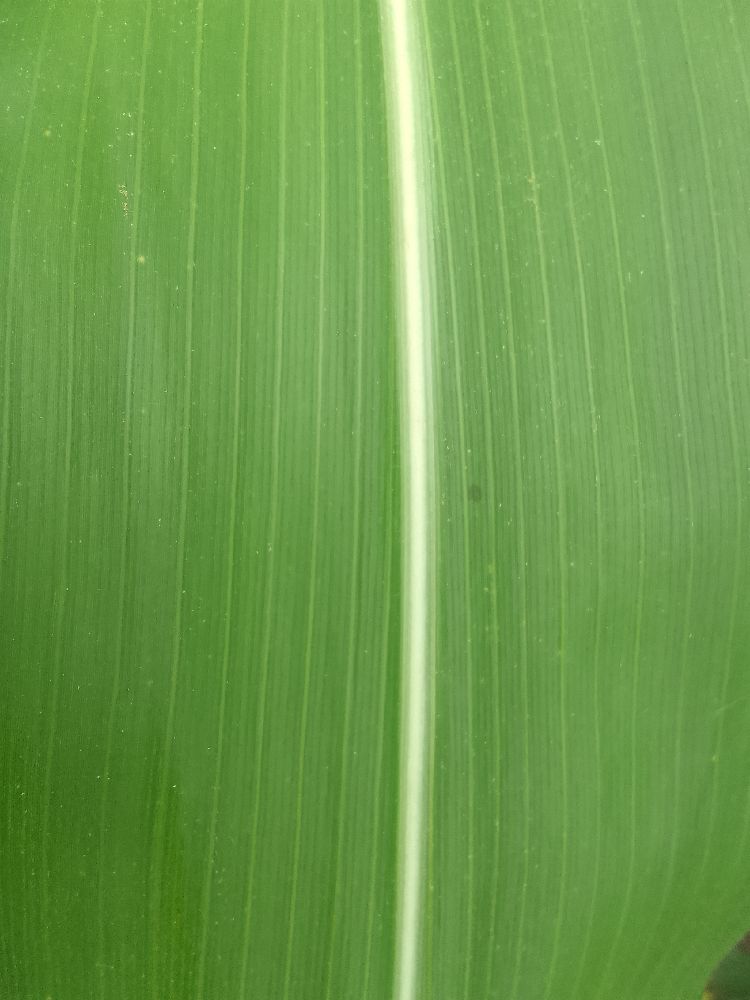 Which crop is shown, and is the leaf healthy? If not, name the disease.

maize, healthy
